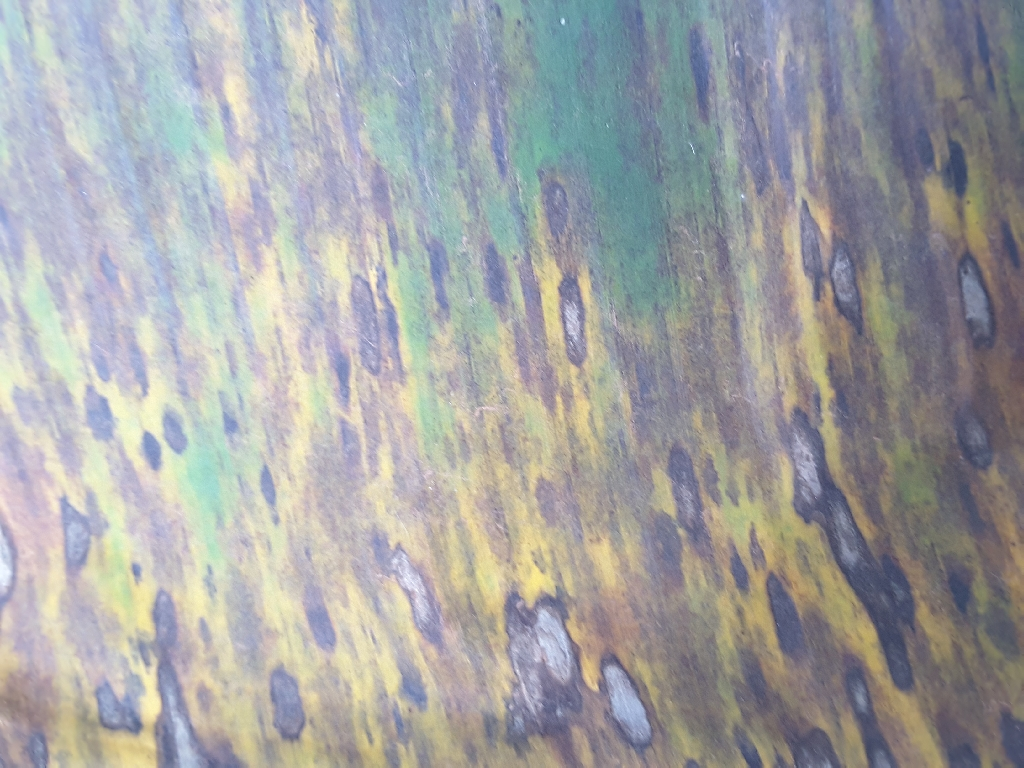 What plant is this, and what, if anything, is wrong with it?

banana, black sigatoka
